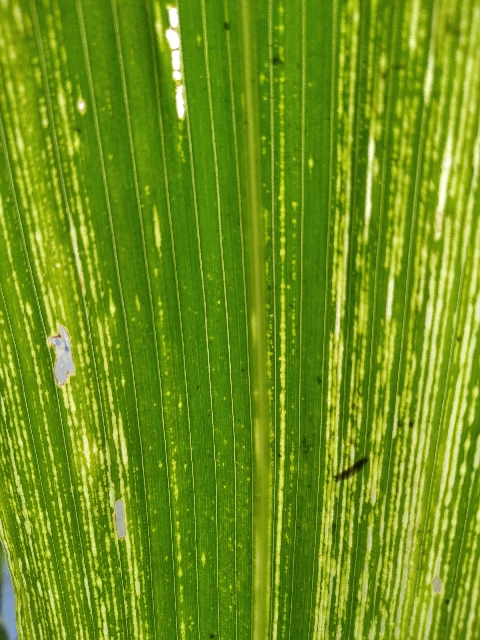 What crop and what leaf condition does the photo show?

maize, maize streak virus
